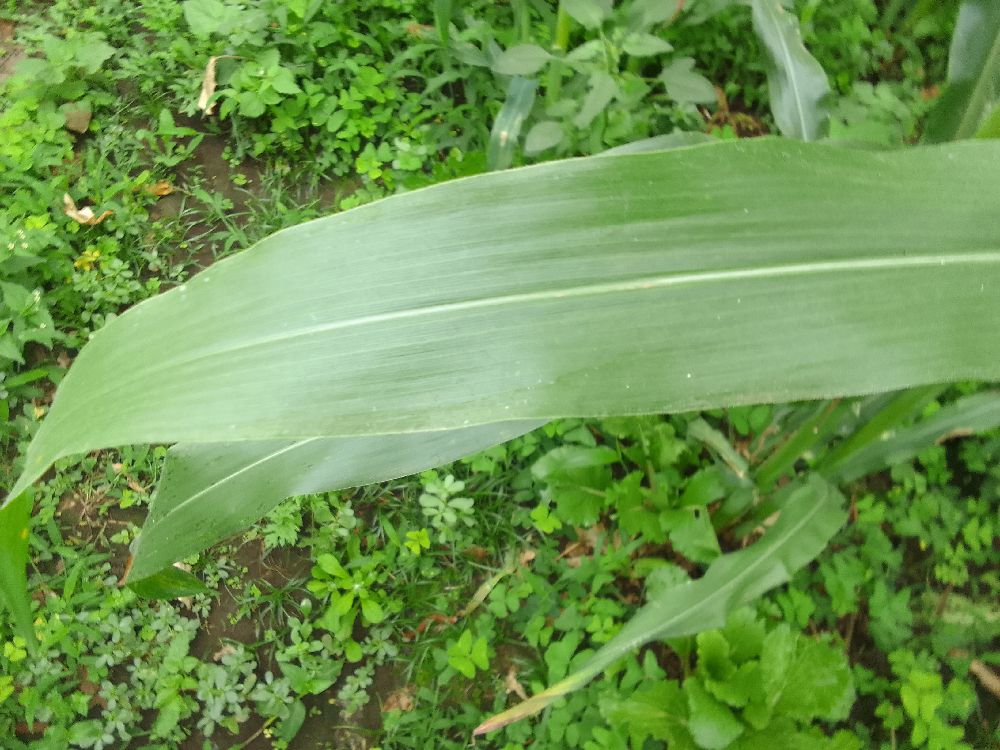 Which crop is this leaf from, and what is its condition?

maize, healthy
